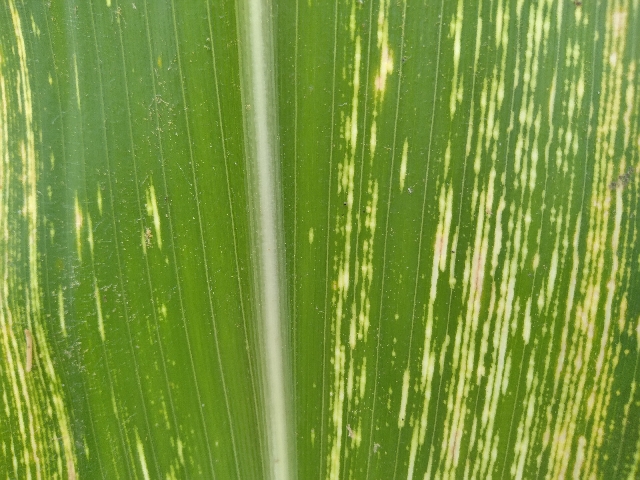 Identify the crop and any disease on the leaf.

maize, maize streak virus
